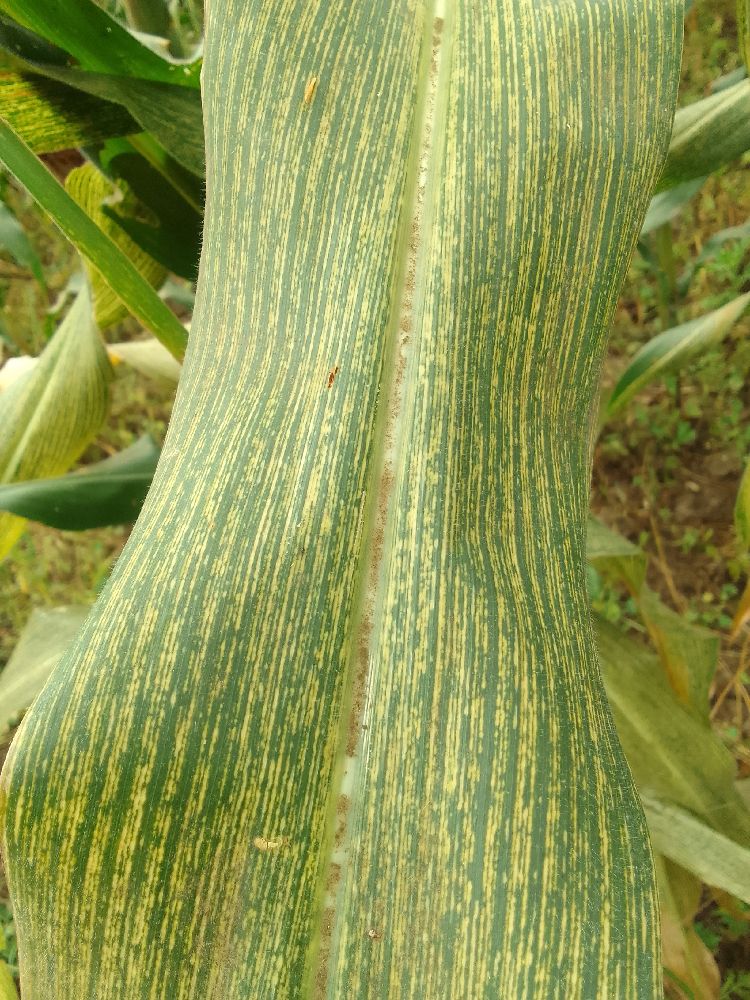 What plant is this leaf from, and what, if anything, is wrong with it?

maize, maize streak virus
